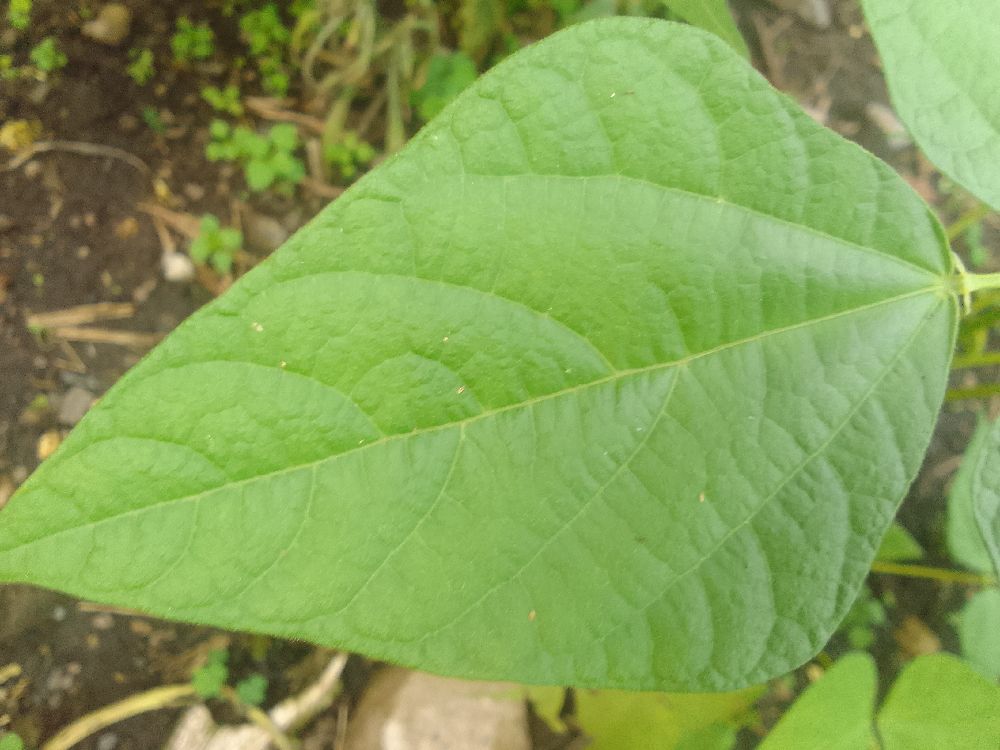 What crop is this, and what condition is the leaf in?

common bean, healthy
